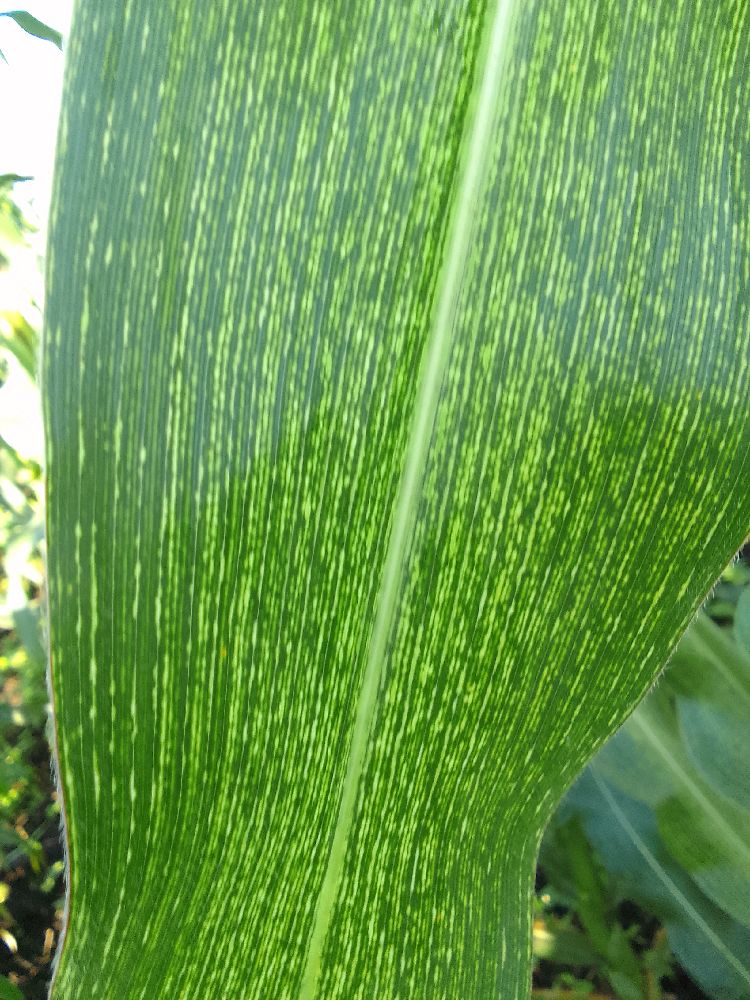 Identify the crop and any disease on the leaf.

maize, maize streak virus
